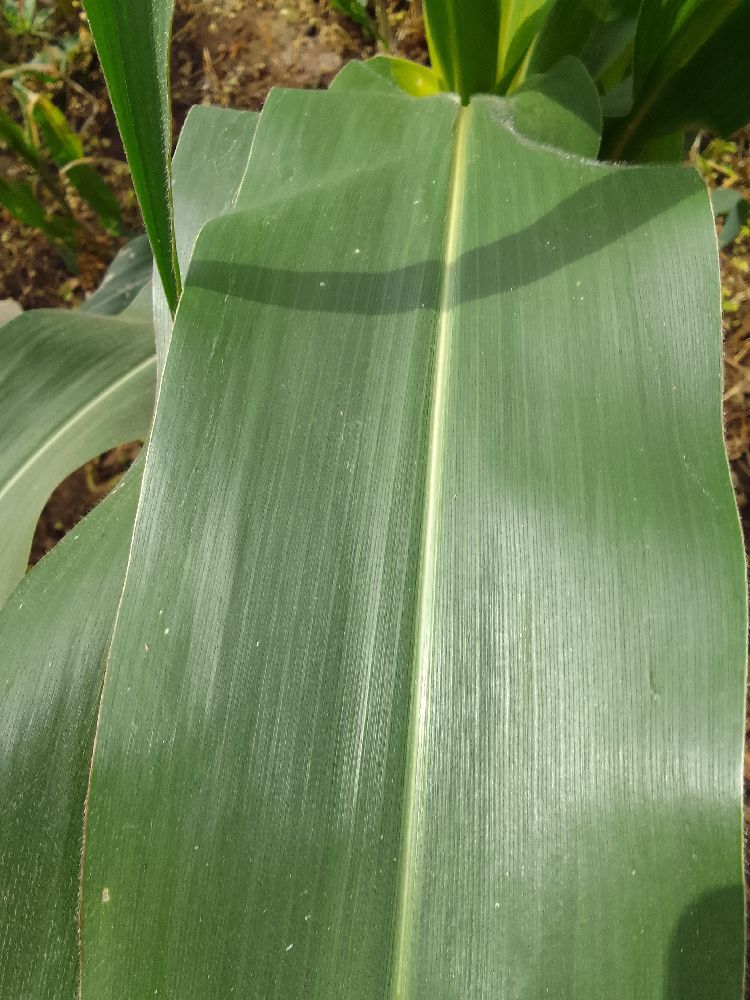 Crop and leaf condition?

maize, healthy
